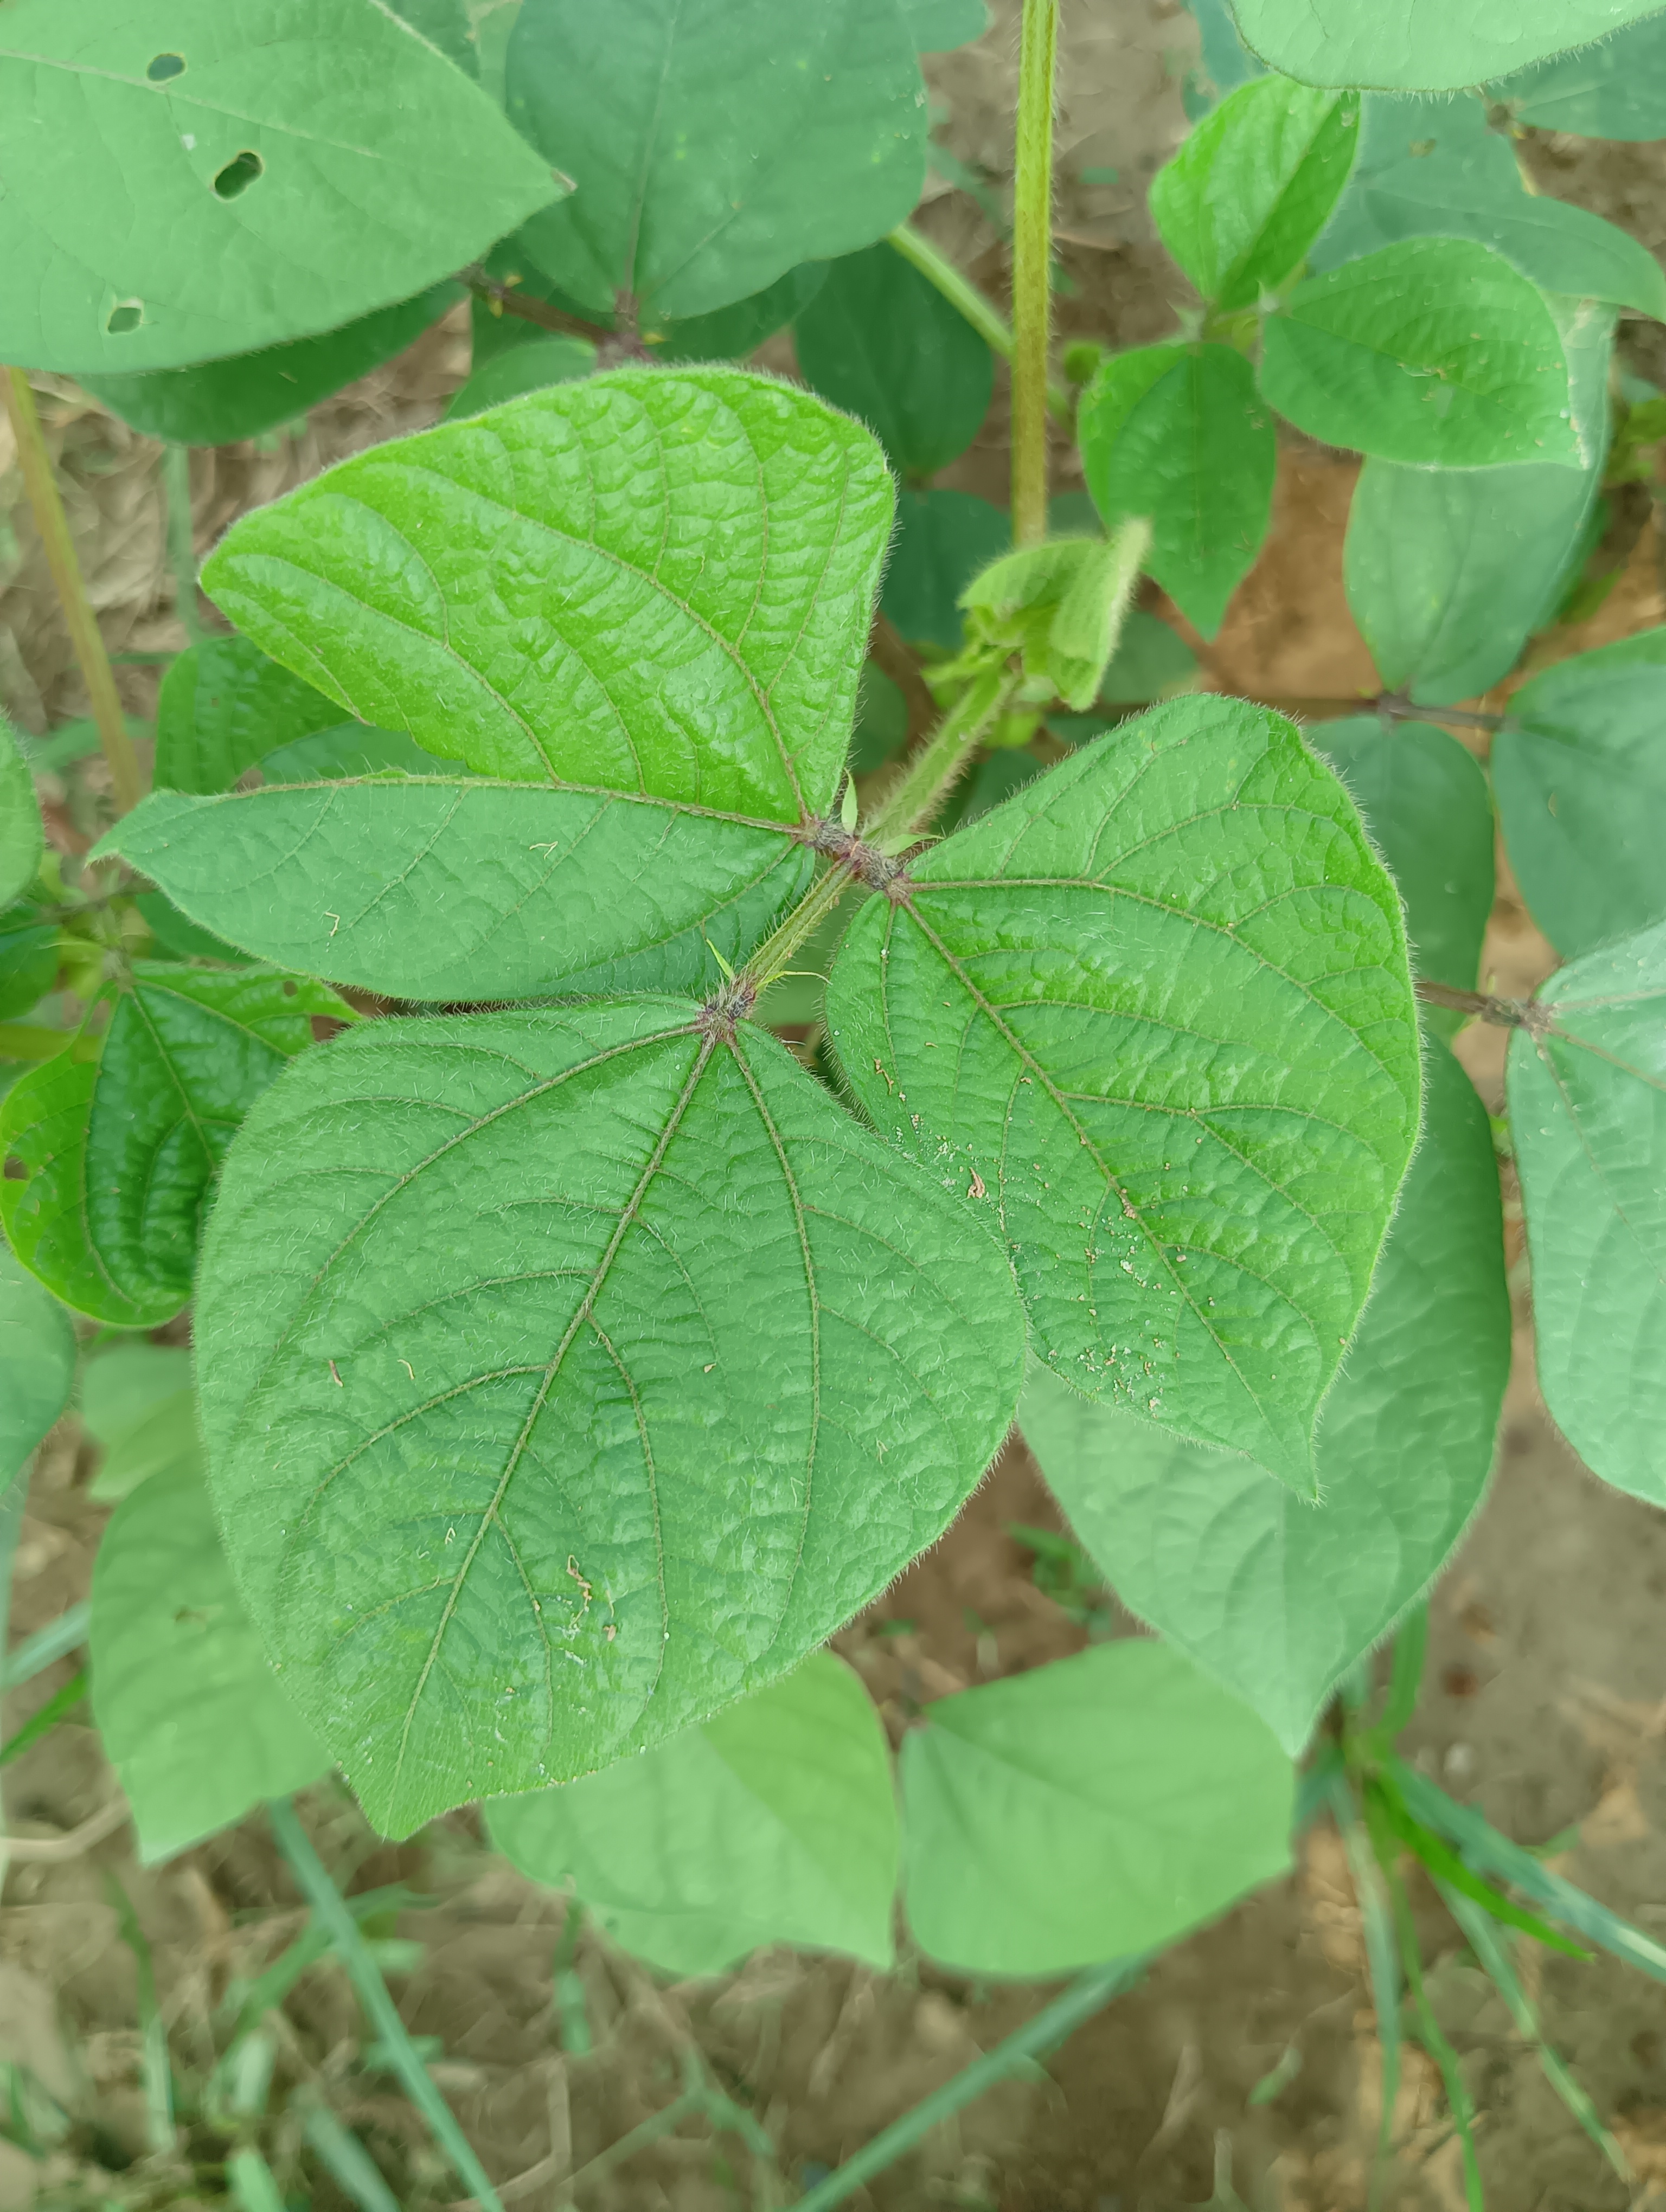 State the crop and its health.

mungbean, healthy
